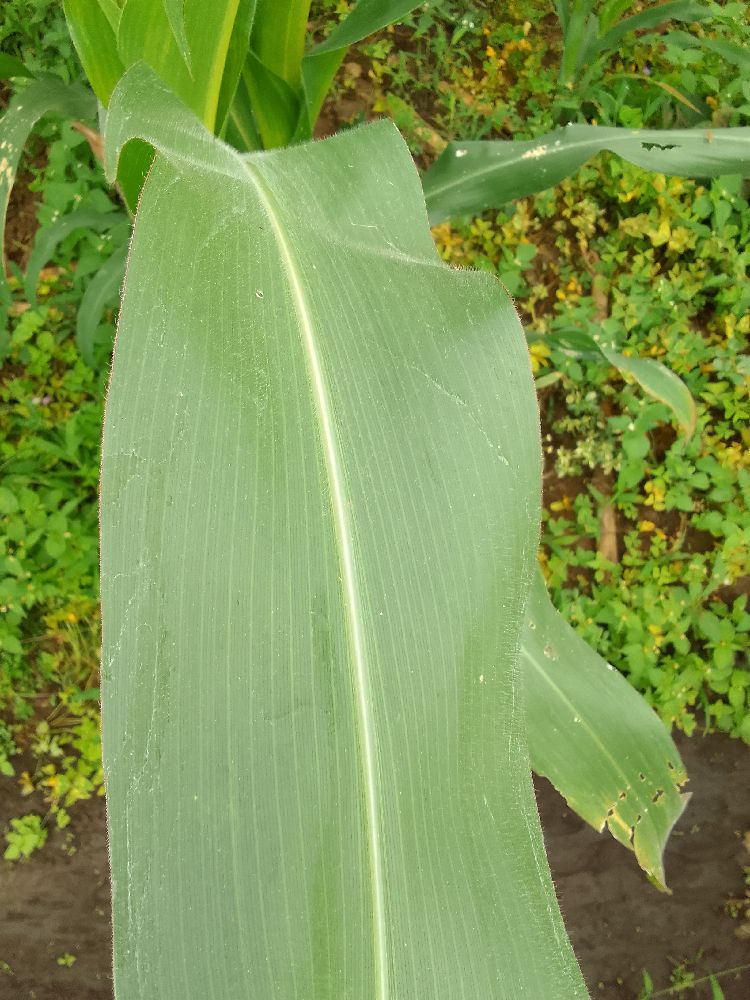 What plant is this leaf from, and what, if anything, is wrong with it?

maize, healthy
